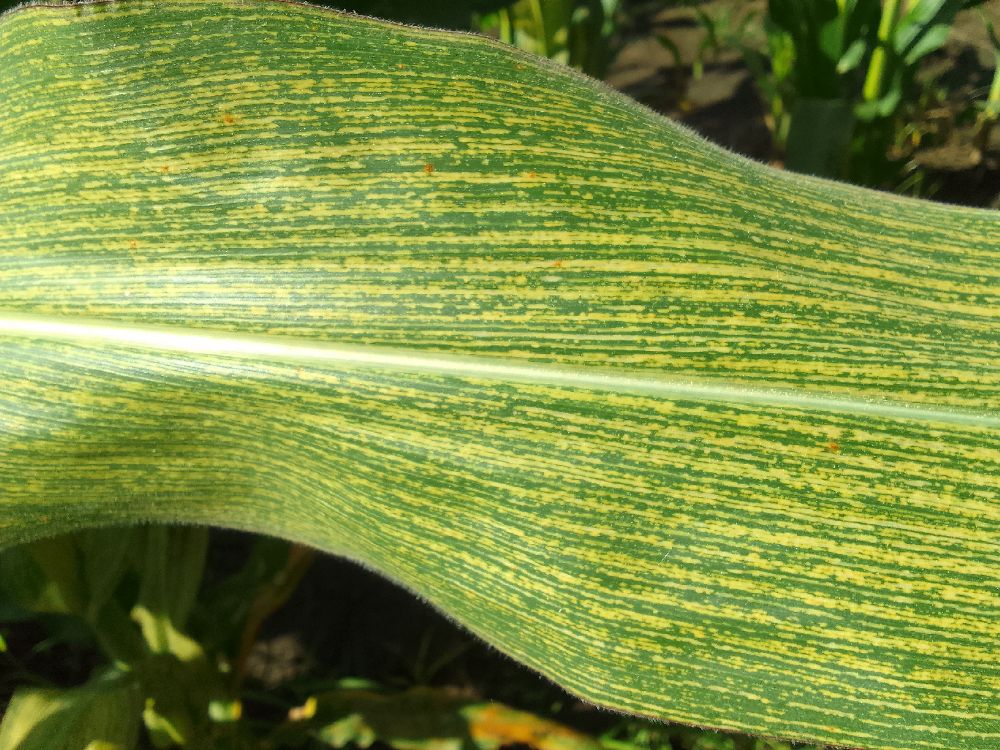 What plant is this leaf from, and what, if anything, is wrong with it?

maize, maize streak virus
